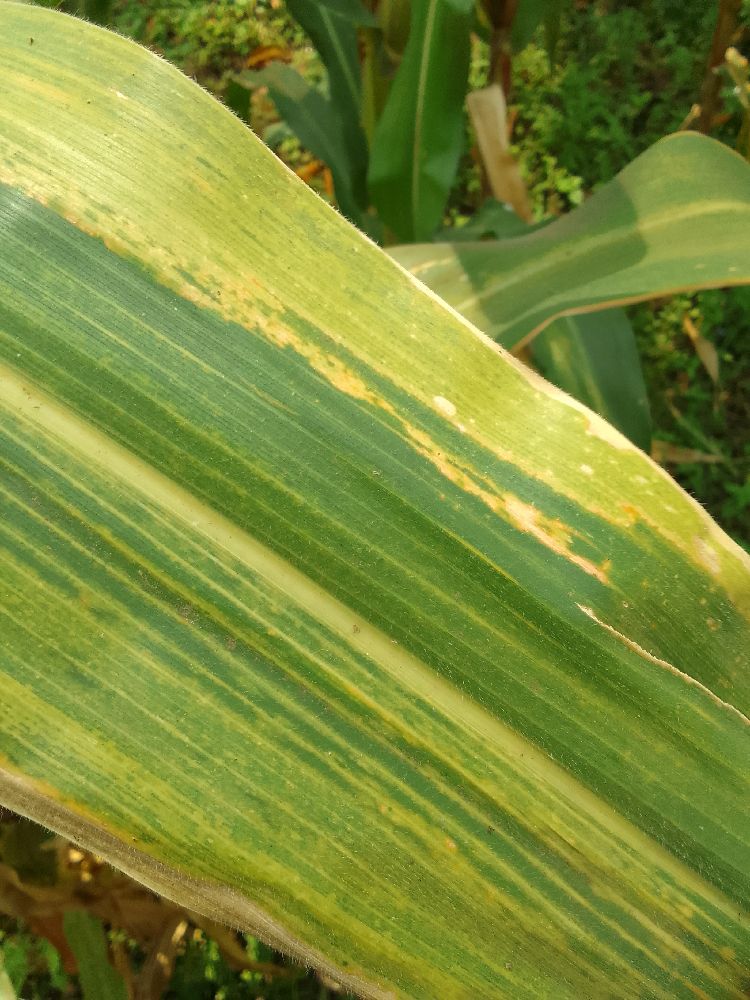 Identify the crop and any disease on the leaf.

maize, maize lethal necrosis
